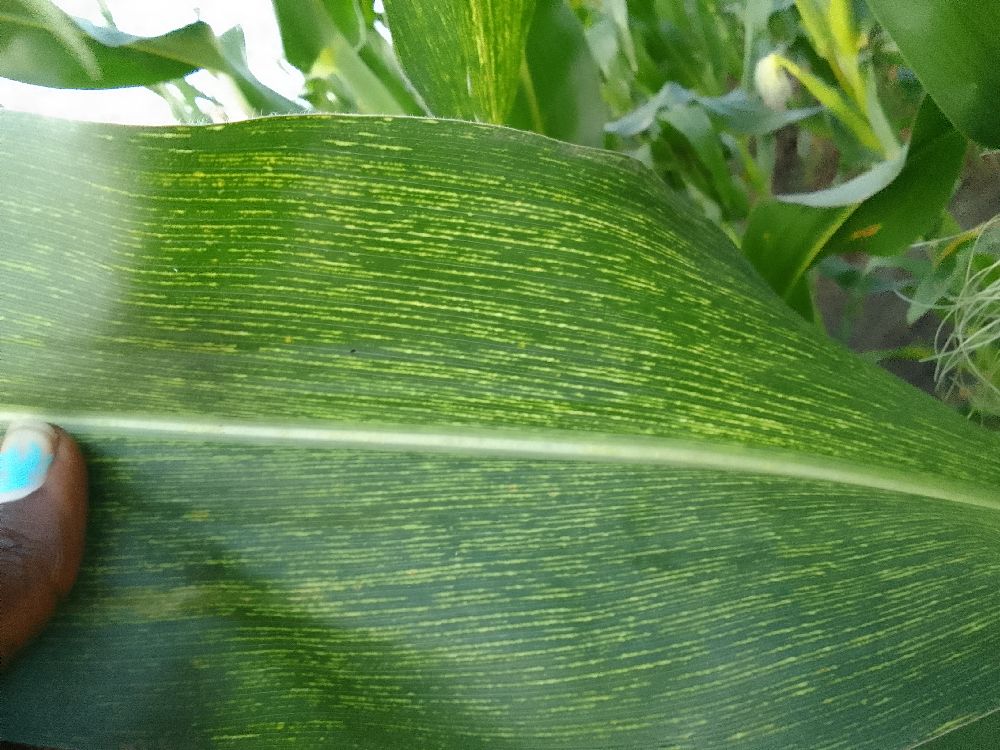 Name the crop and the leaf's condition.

maize, maize streak virus
